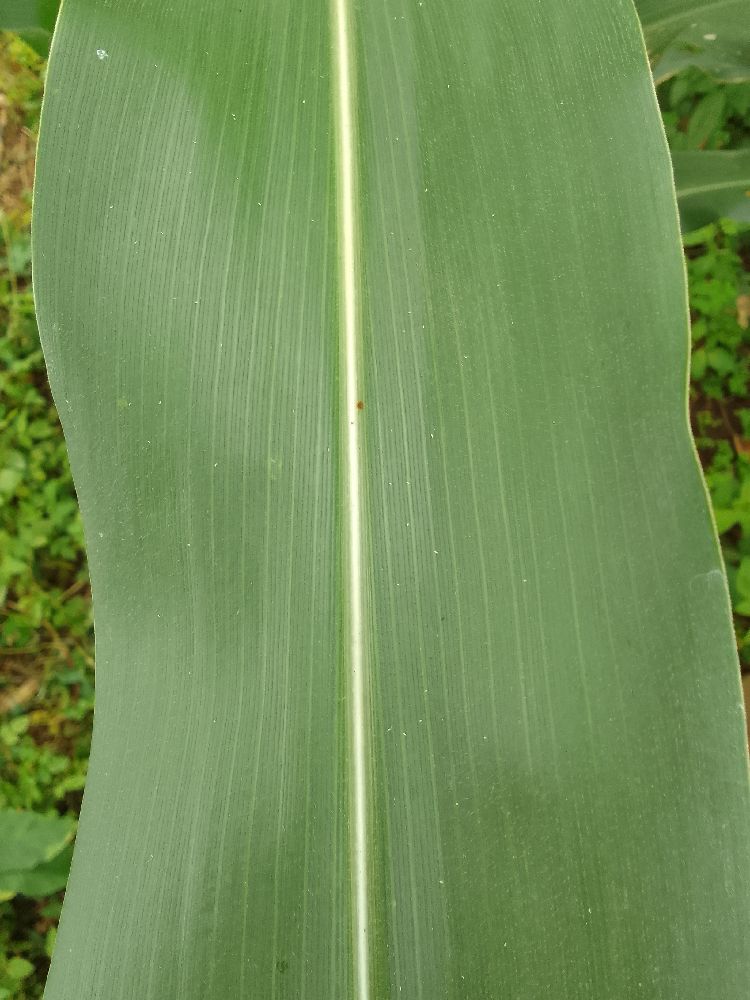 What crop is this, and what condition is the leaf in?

maize, healthy
